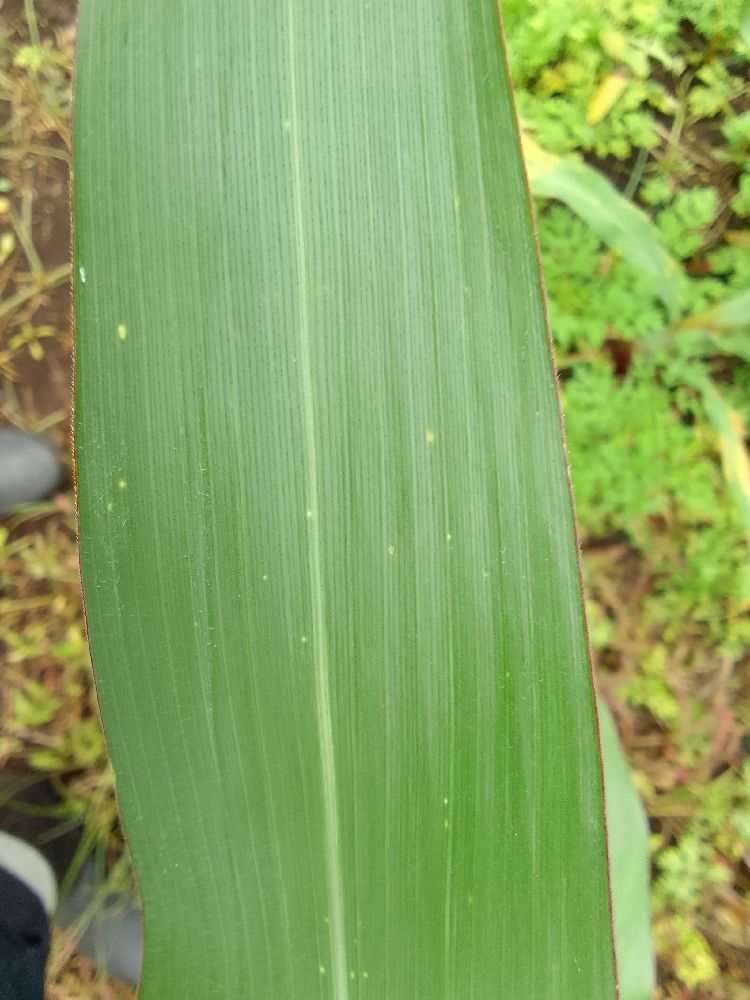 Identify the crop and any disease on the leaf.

maize, healthy
